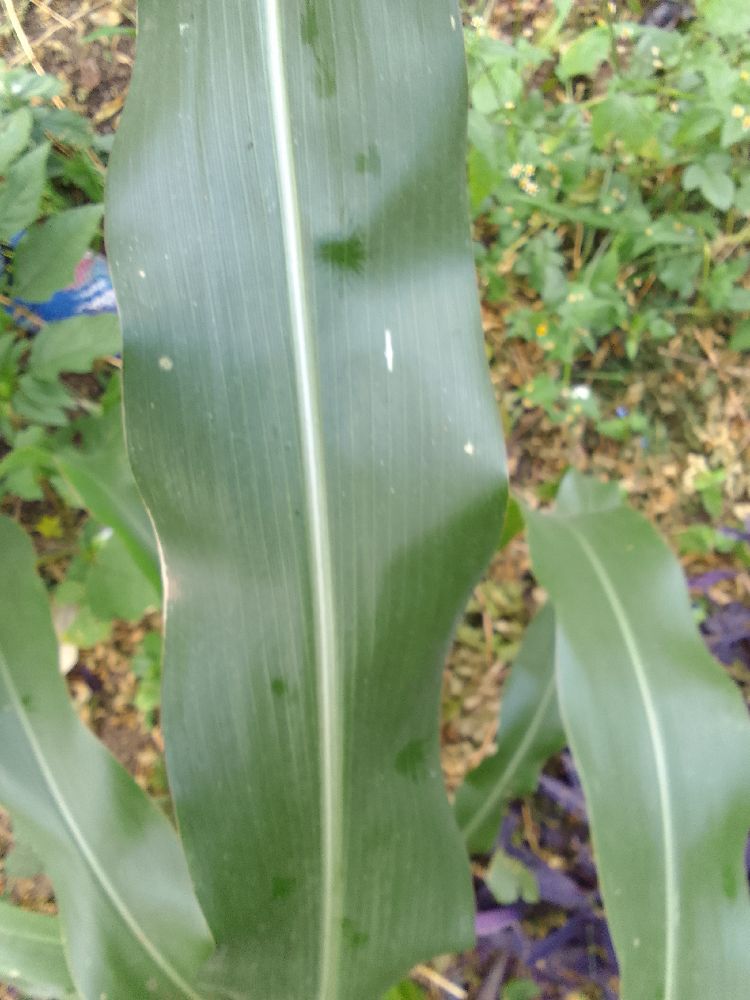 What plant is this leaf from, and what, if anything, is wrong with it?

maize, healthy
